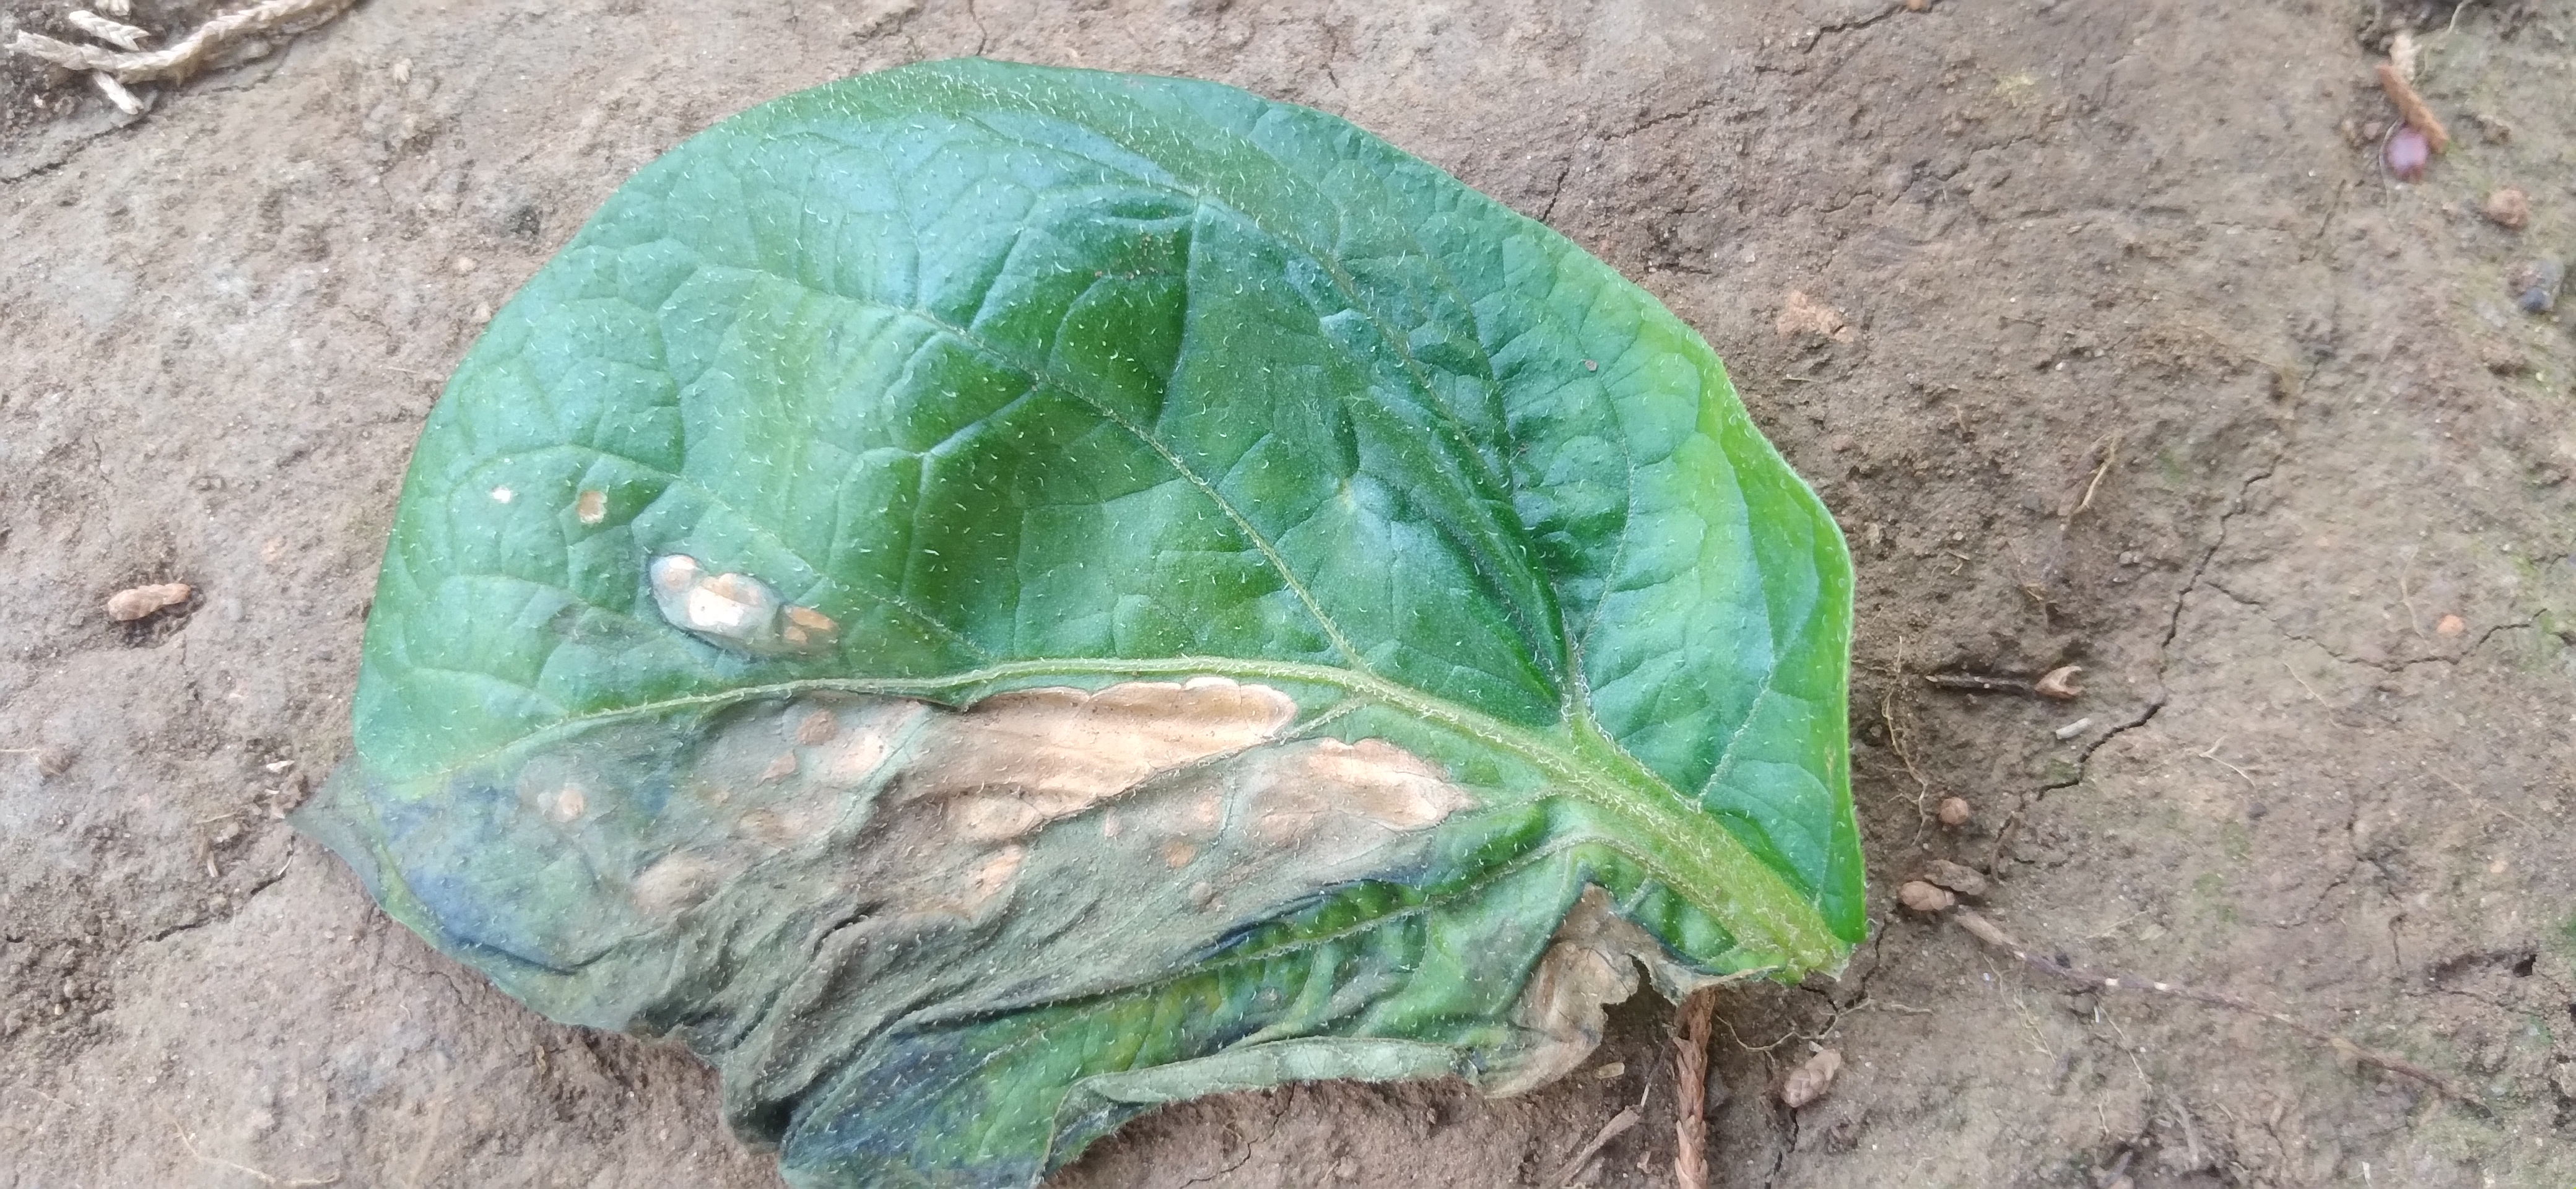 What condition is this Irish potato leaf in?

early blight
